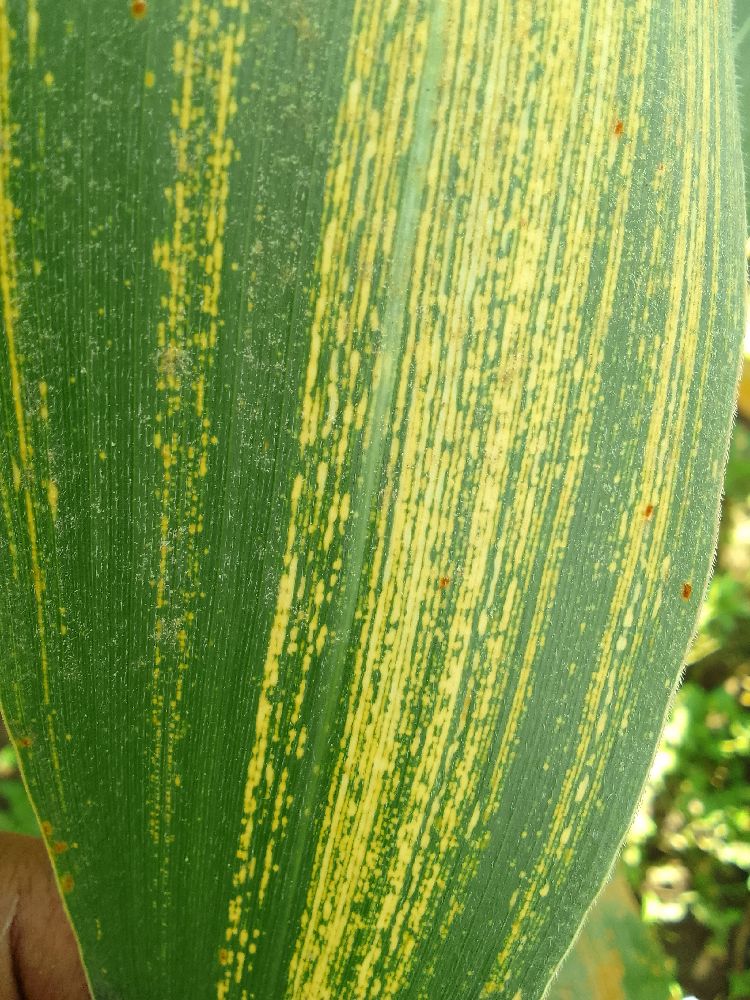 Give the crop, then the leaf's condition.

maize, maize streak virus
